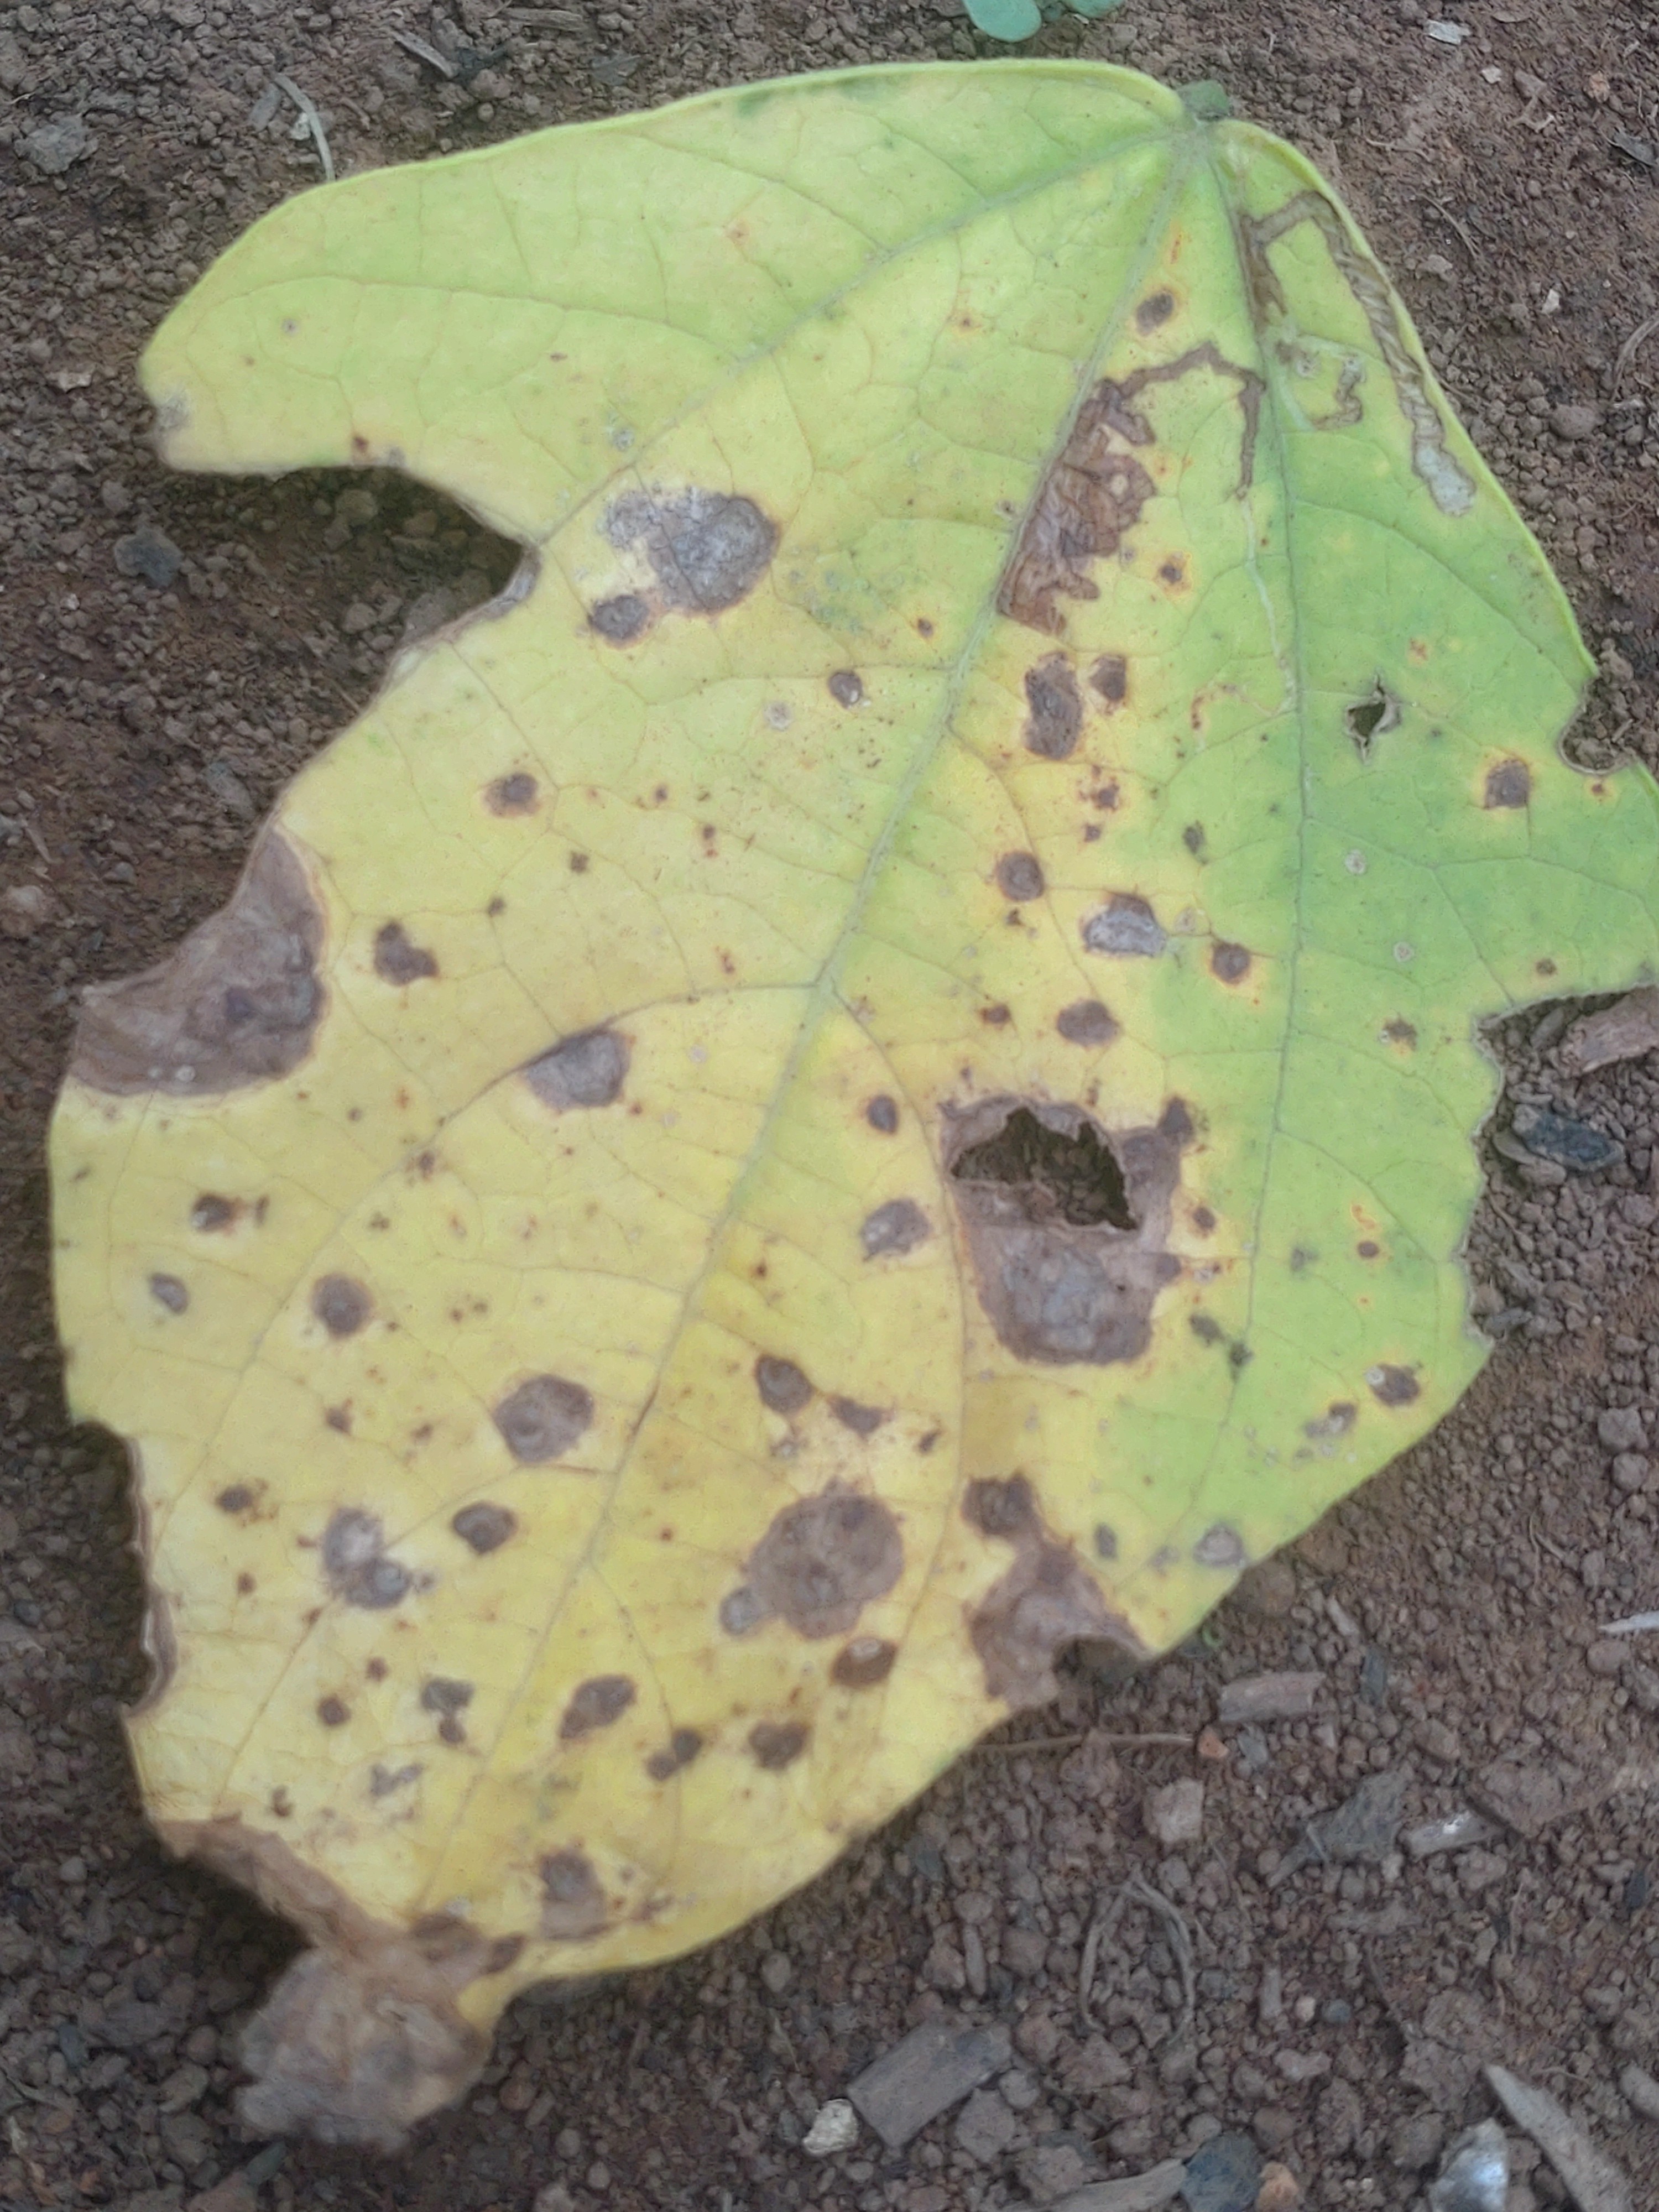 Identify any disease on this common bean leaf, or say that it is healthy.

anthracnose
